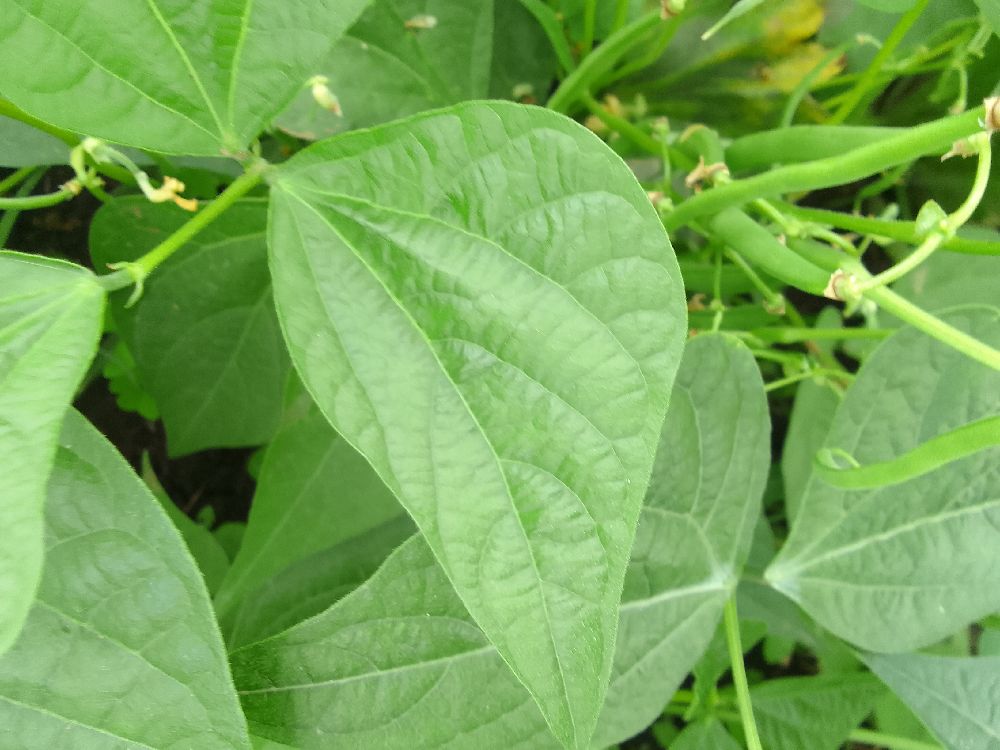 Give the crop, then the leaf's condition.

common bean, healthy
